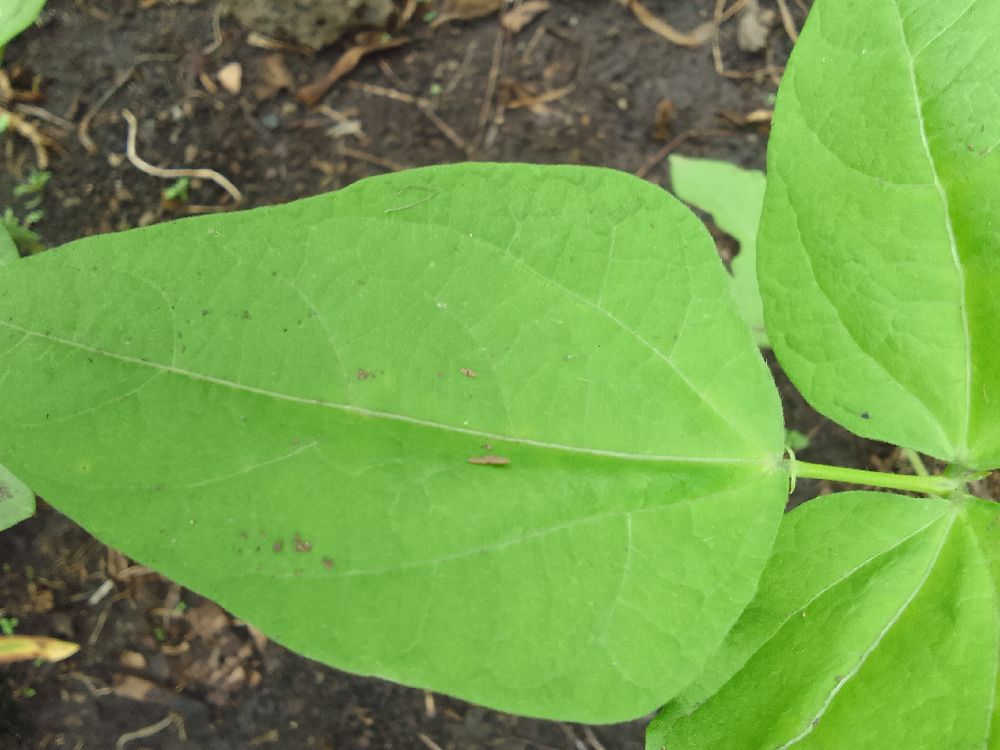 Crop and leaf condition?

common bean, healthy
